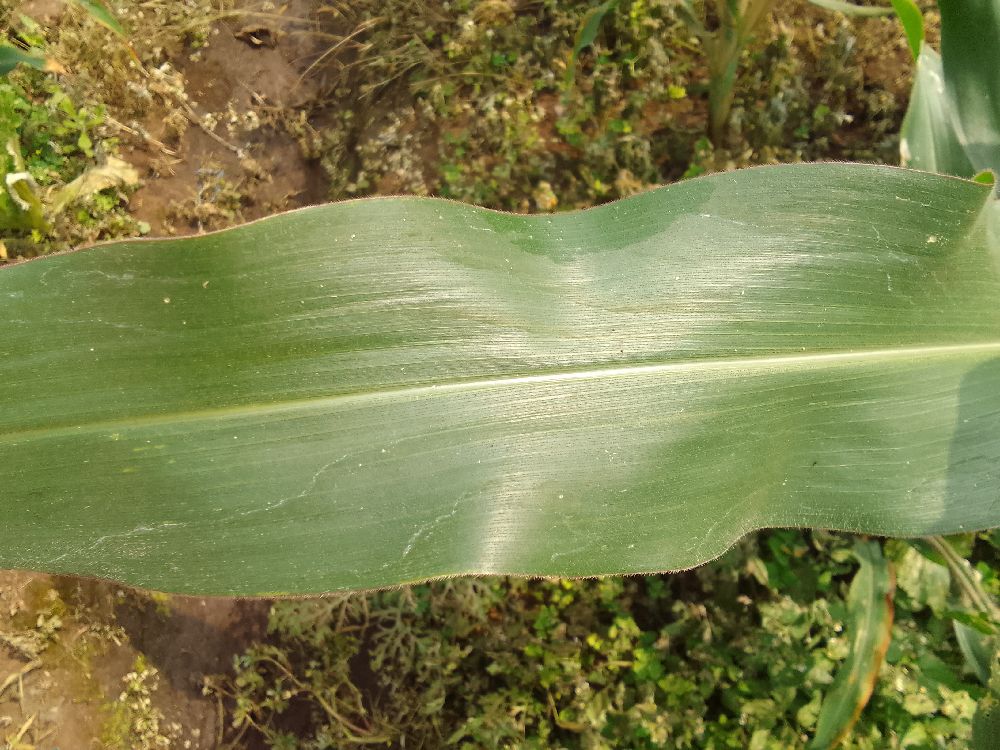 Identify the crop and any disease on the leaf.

maize, healthy
